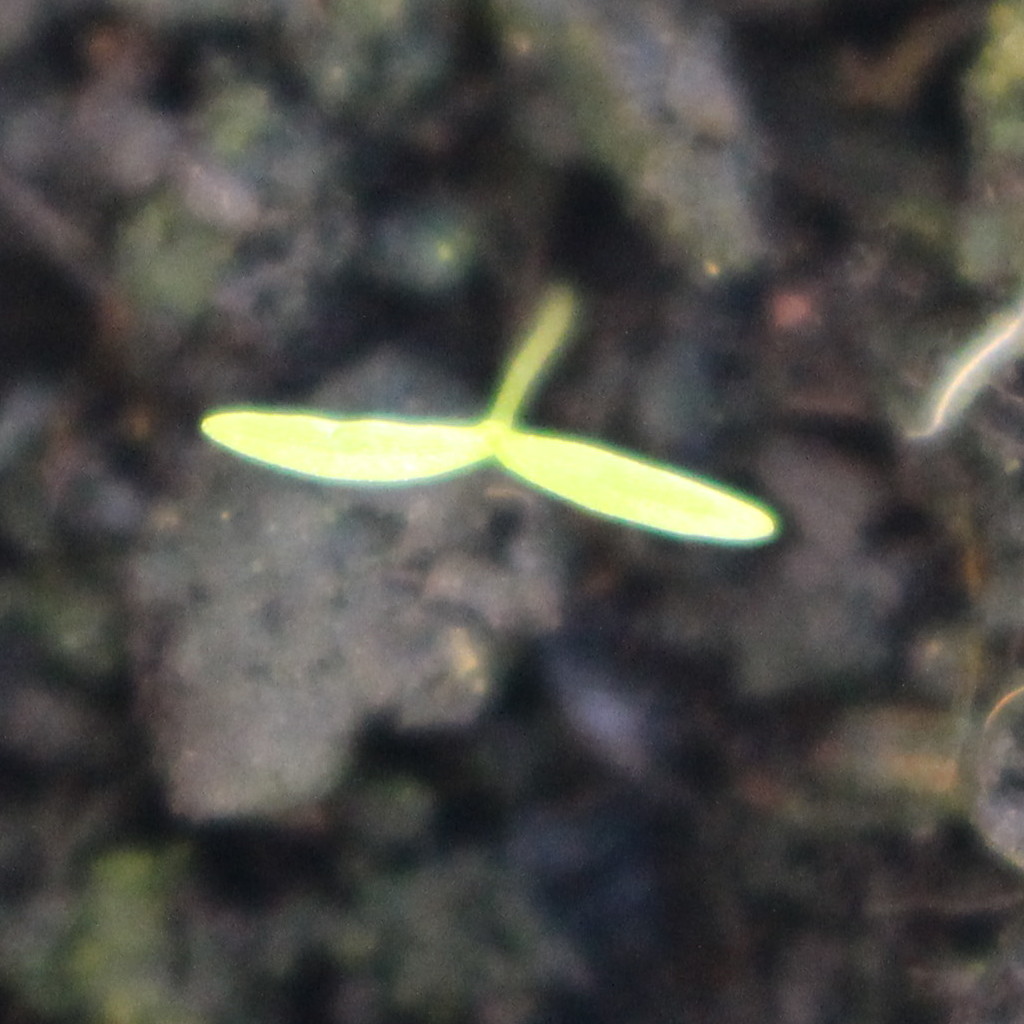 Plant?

Papaver rhoeas
